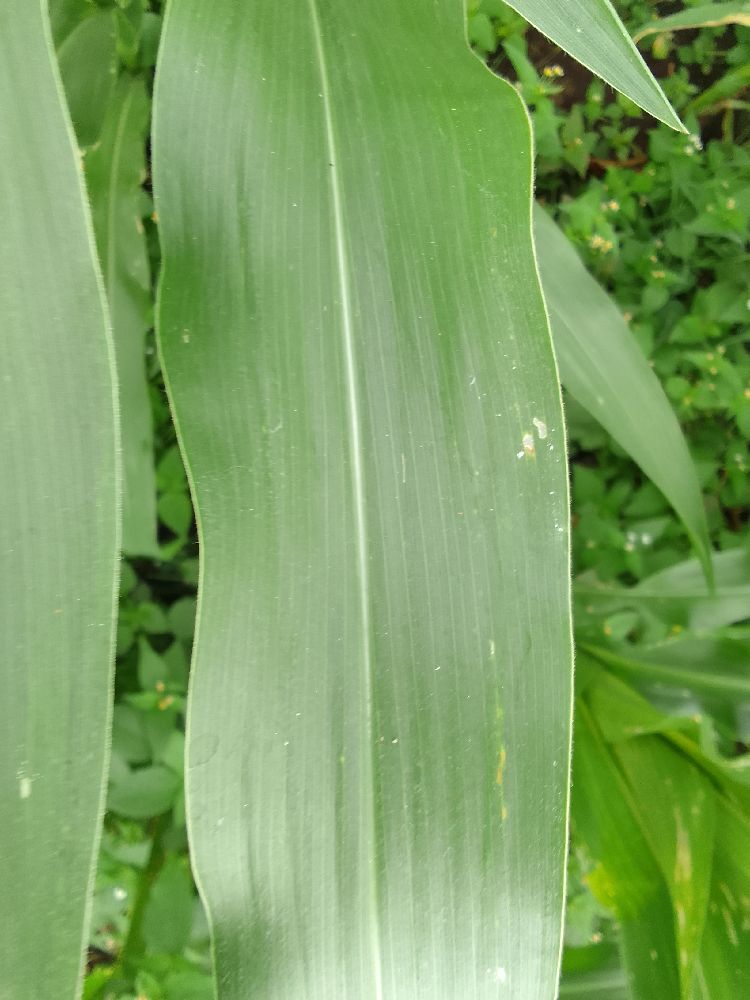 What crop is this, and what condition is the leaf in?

maize, healthy
